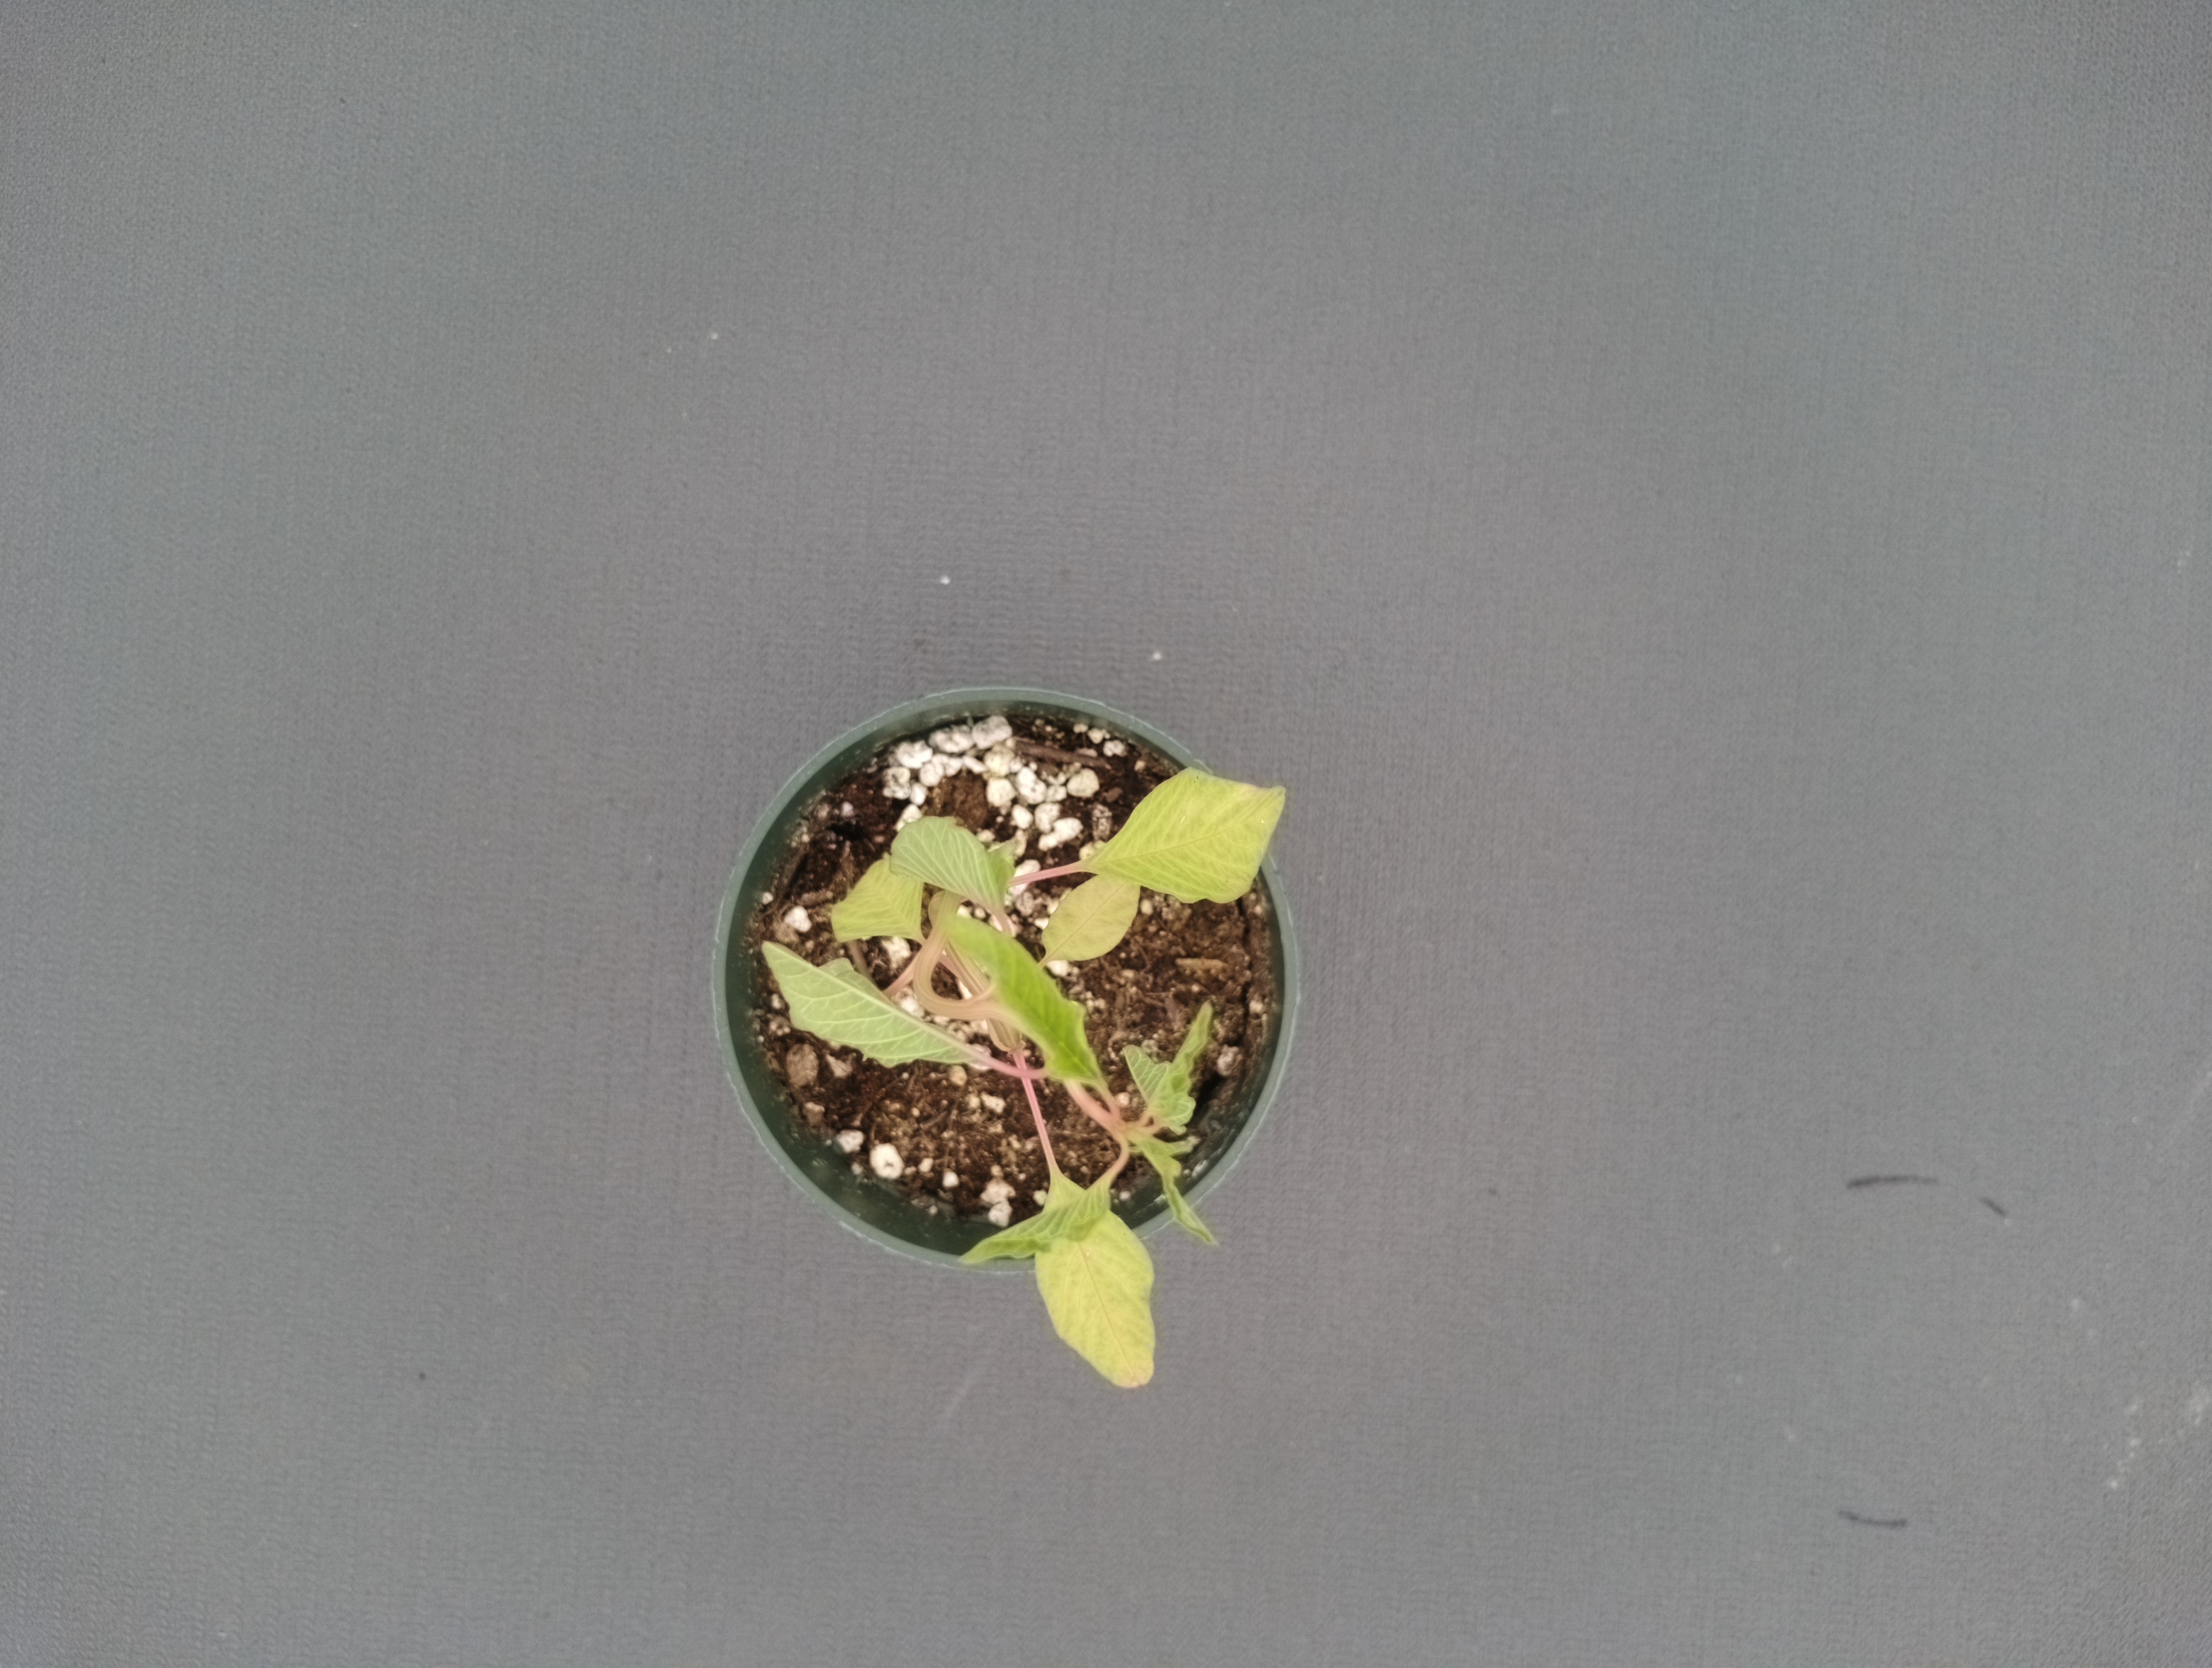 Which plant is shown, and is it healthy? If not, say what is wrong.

waterhemp, epinasty
